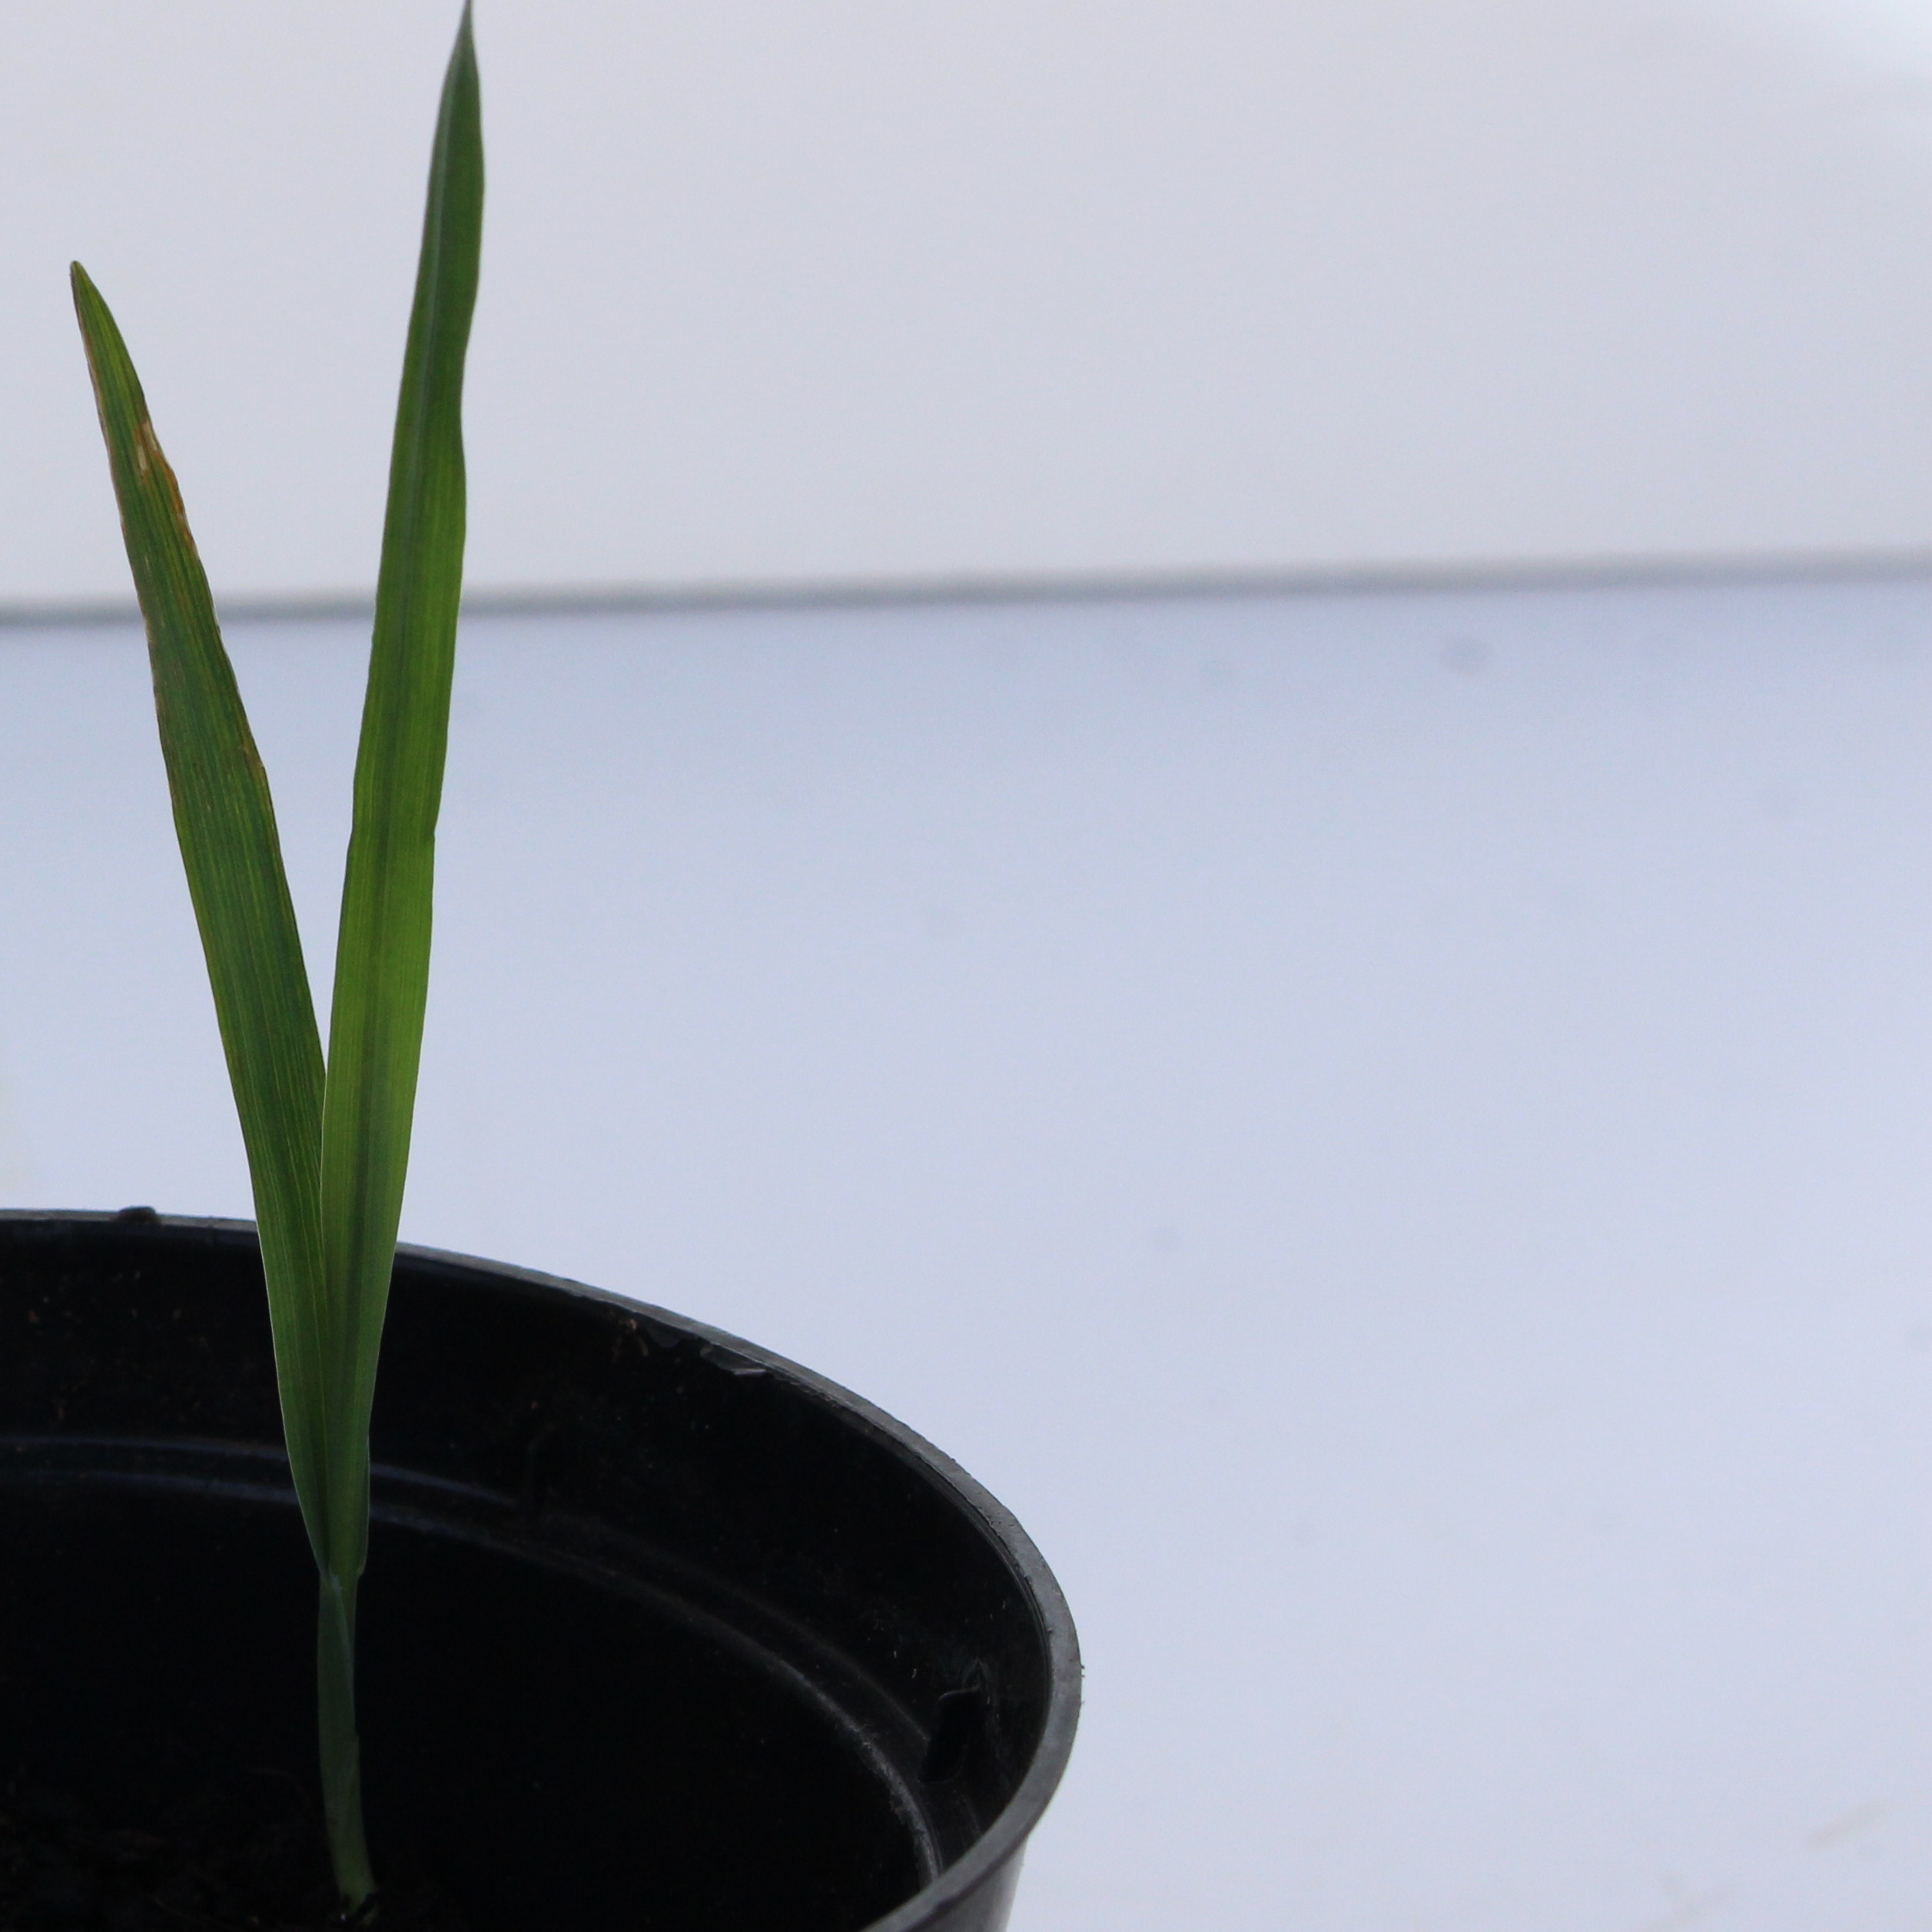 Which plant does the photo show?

Avena sterilis
